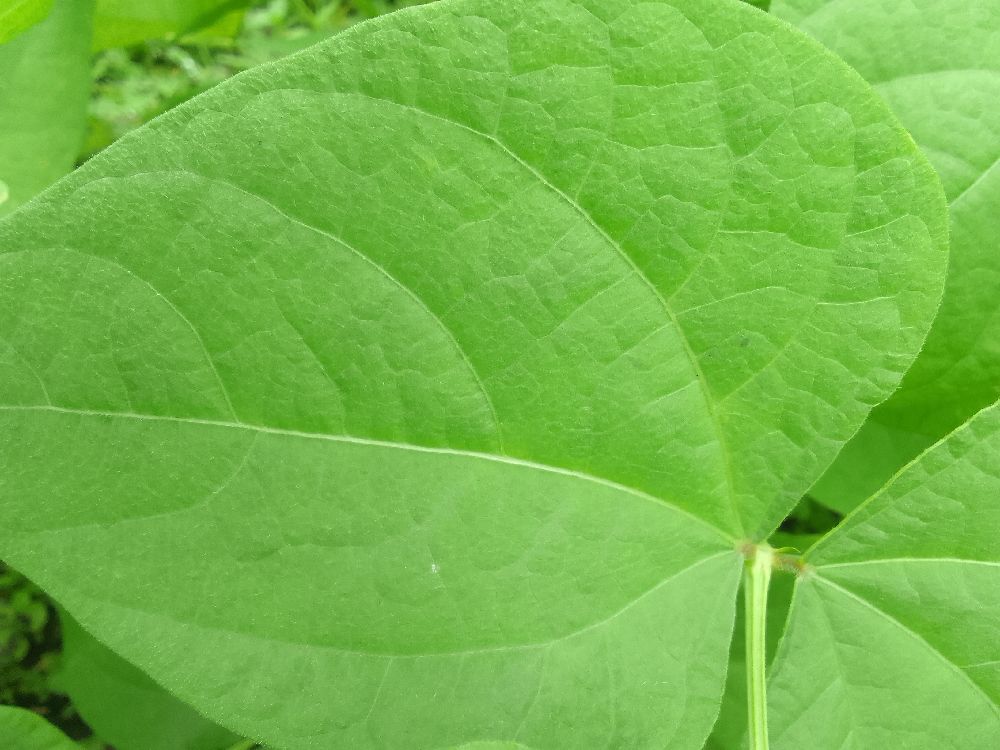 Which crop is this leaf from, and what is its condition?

common bean, healthy
